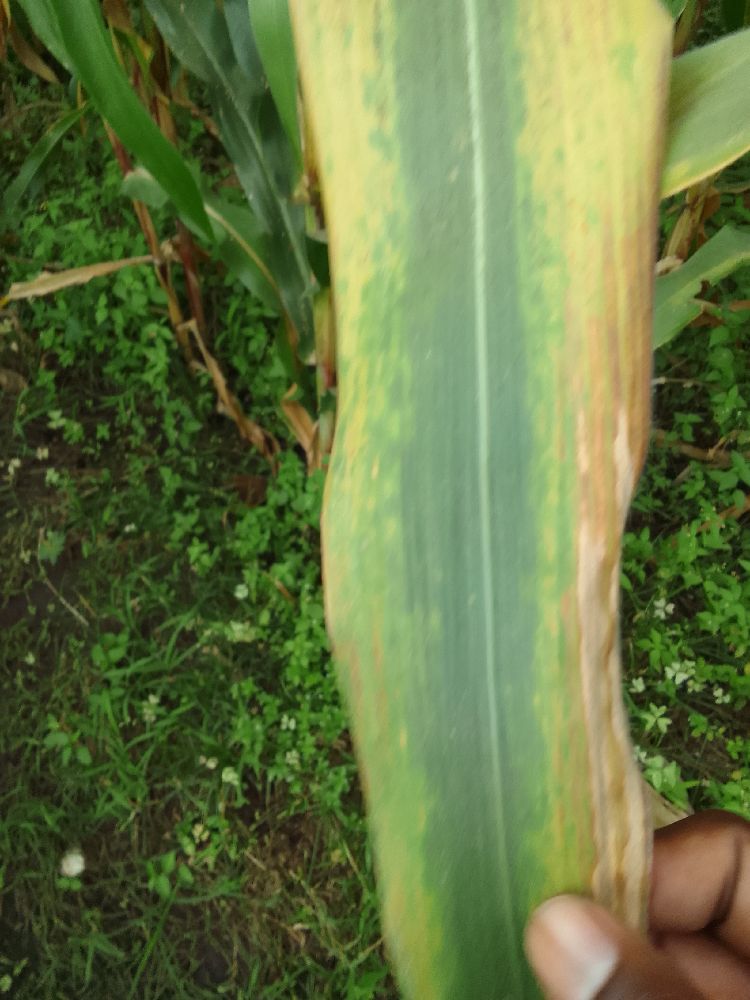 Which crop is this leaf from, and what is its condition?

maize, maize lethal necrosis
